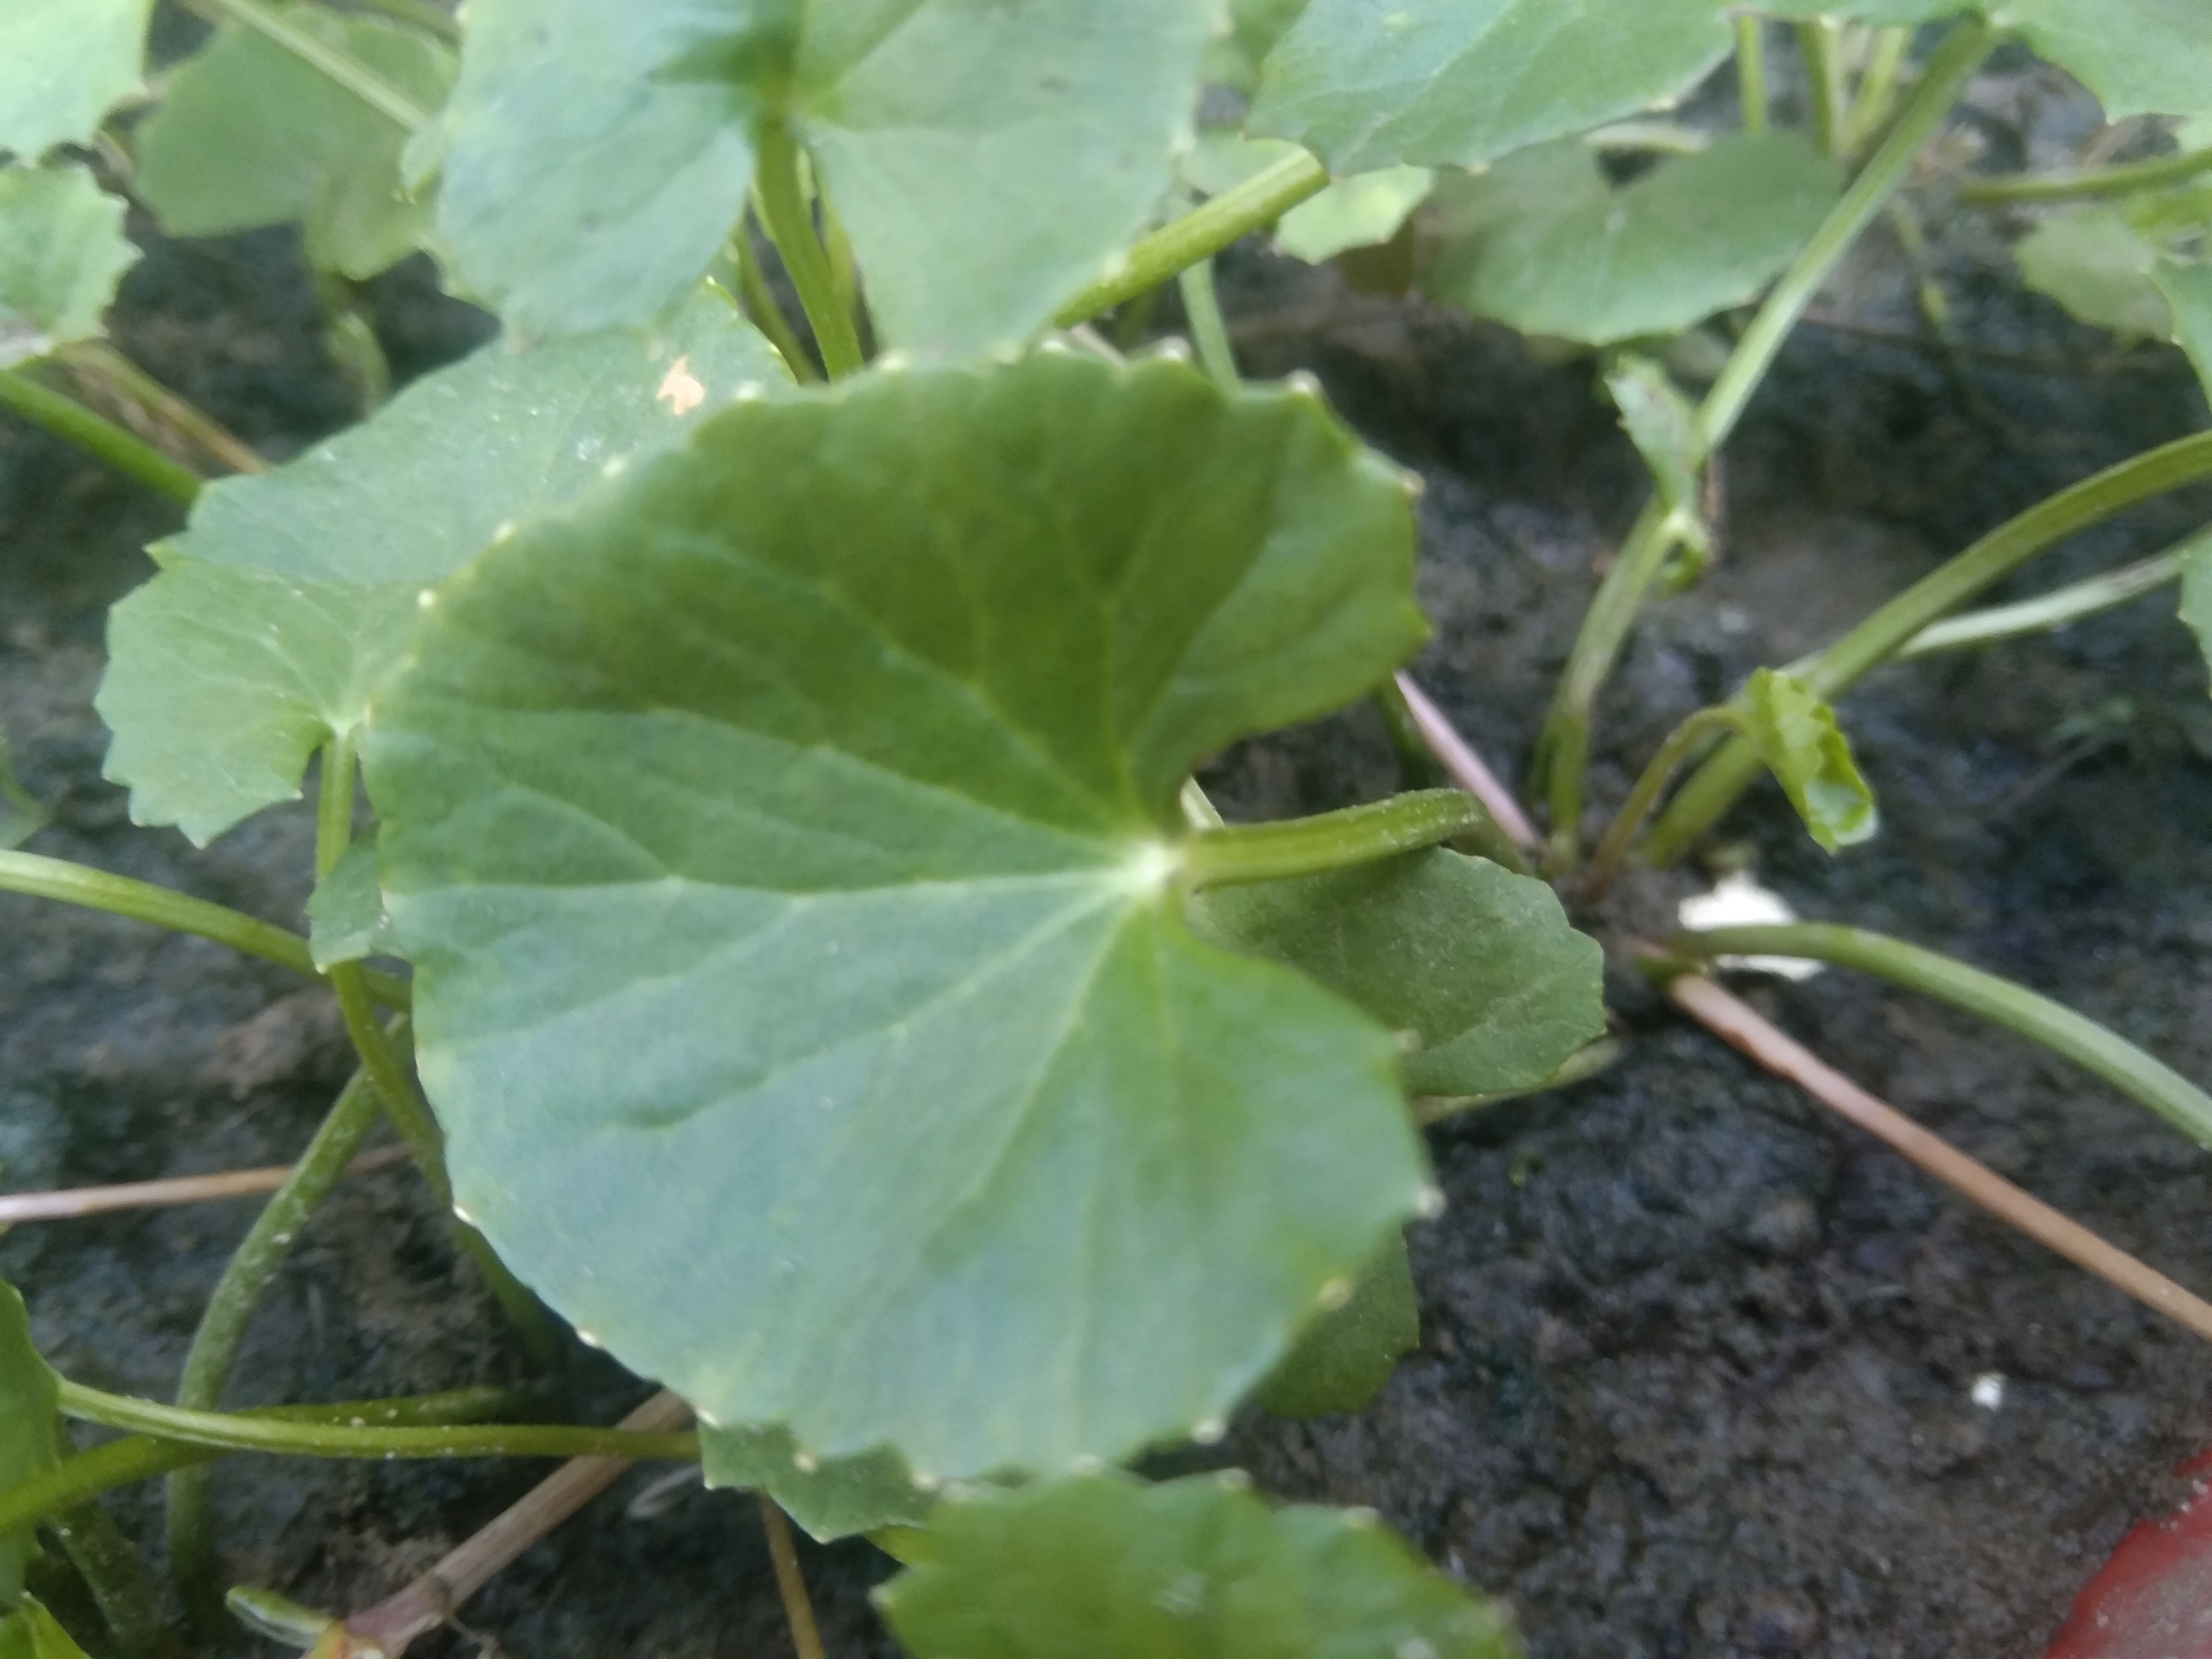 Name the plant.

thankuni
